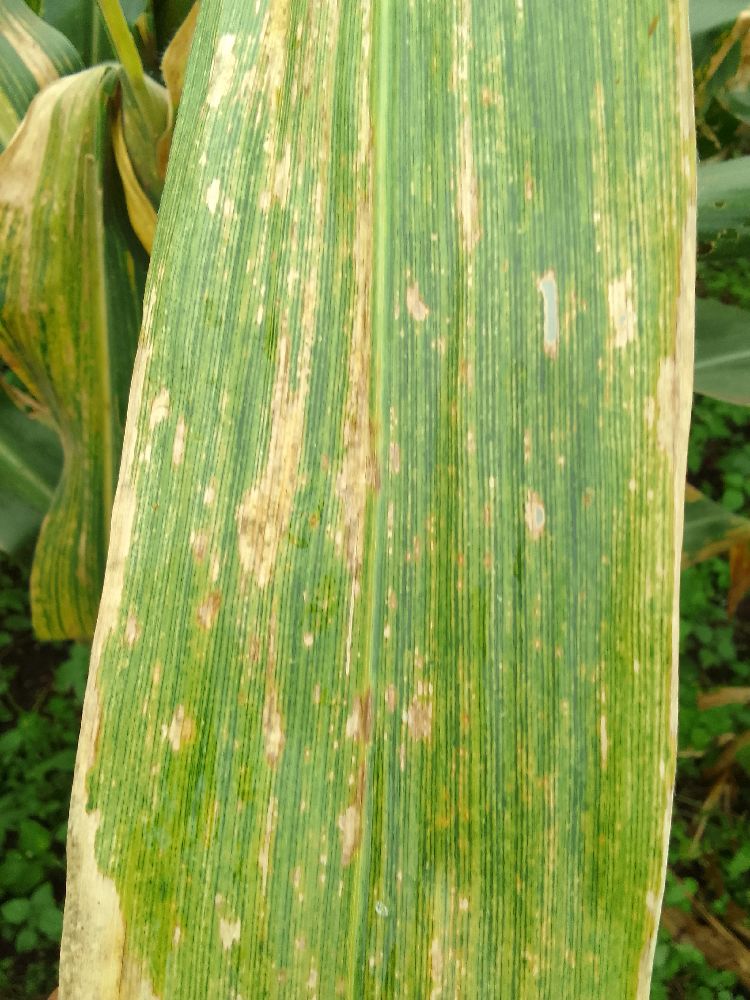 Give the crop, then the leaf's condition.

maize, maize lethal necrosis
